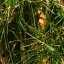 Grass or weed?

grass
